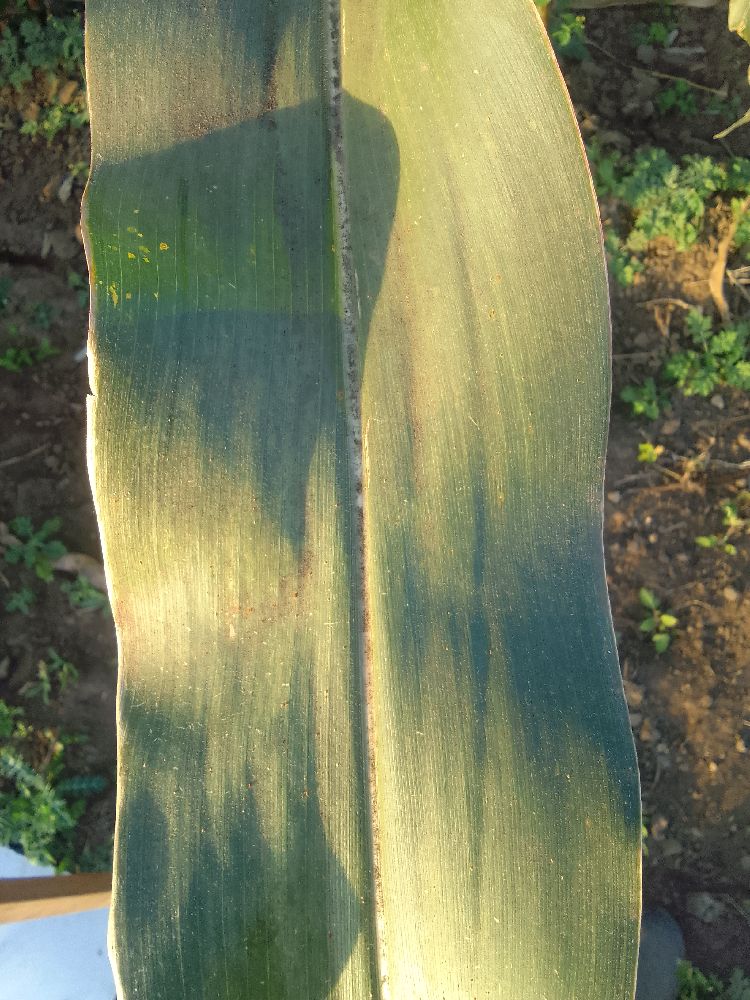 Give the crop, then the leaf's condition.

maize, healthy
